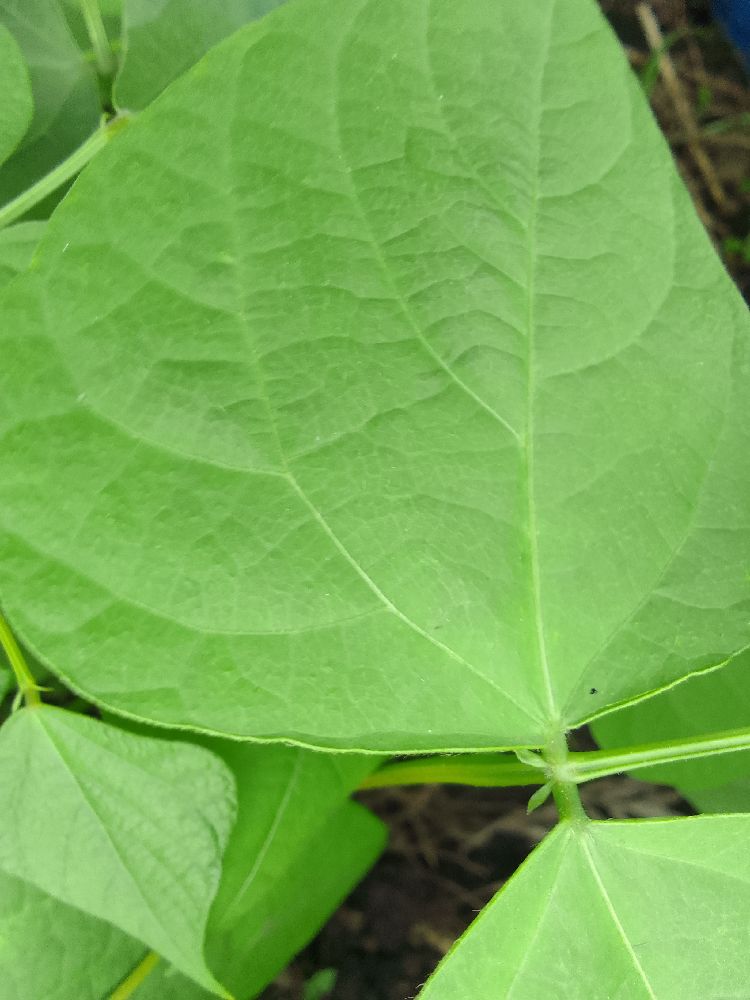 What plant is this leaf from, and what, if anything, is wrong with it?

common bean, healthy
